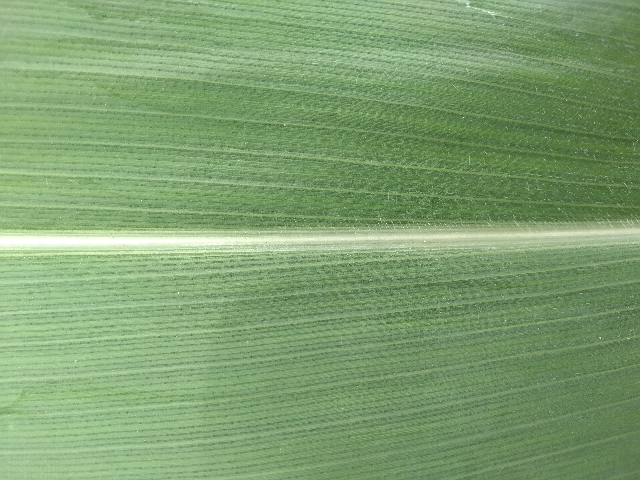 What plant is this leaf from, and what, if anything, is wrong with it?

maize, healthy
